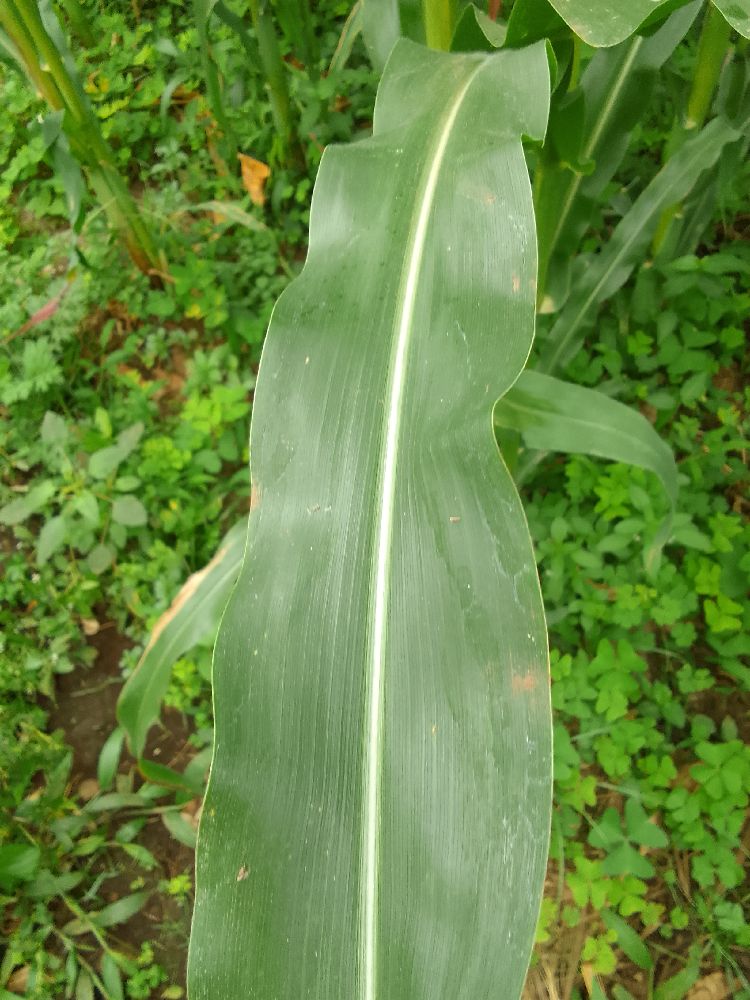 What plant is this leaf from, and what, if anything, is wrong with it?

maize, healthy
